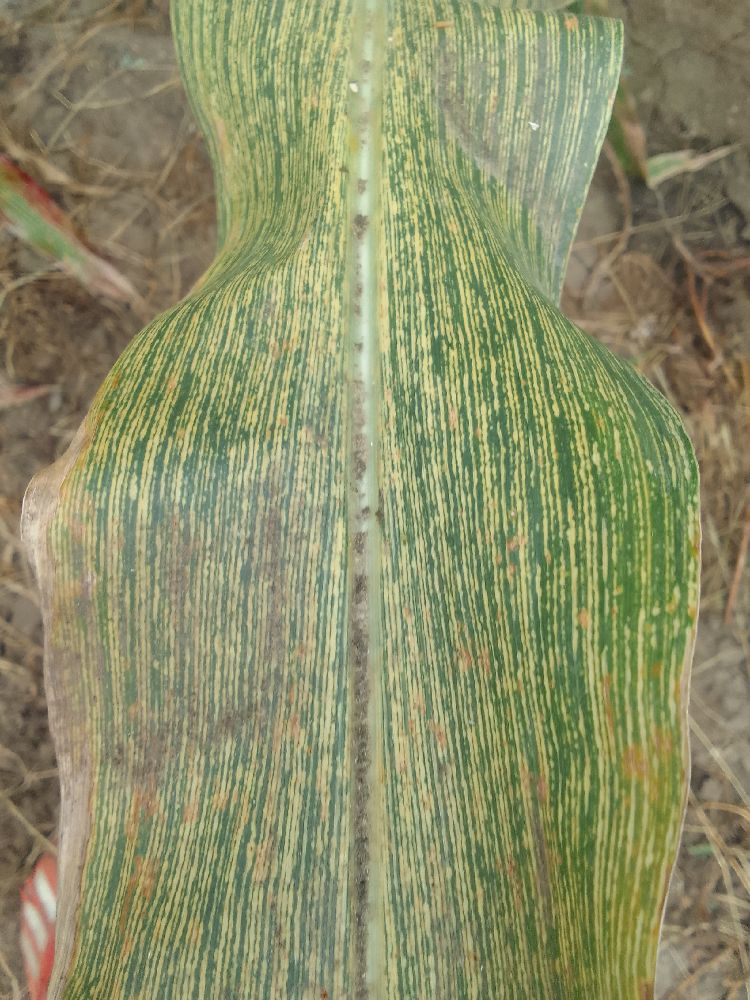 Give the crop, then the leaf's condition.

maize, maize streak virus
